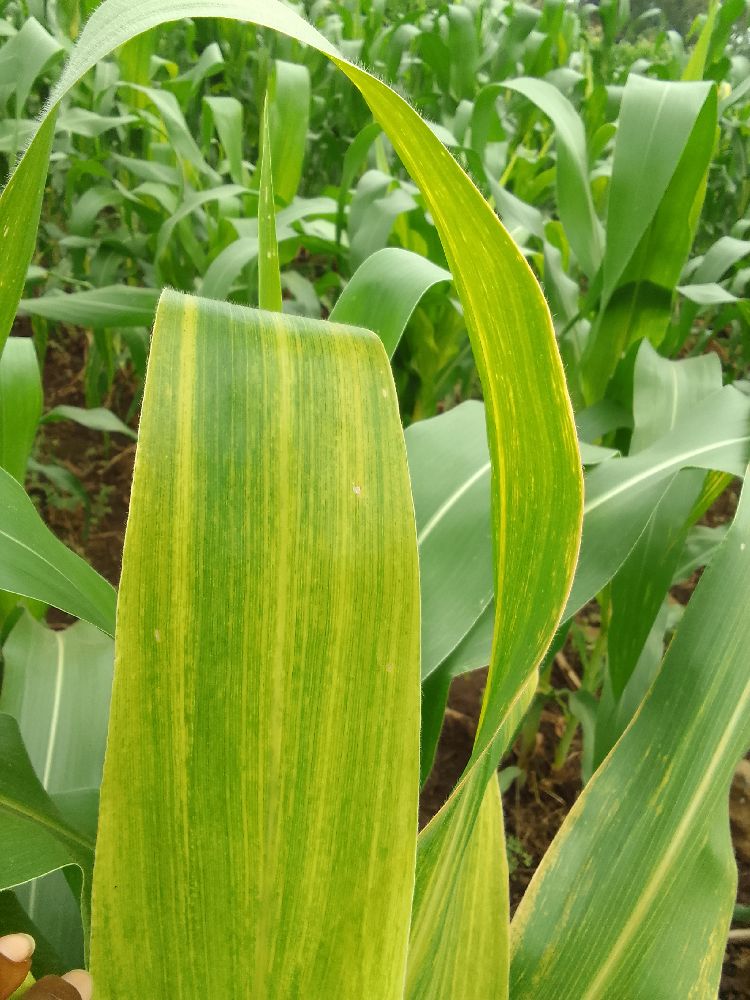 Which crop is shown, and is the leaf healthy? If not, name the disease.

maize, maize lethal necrosis
